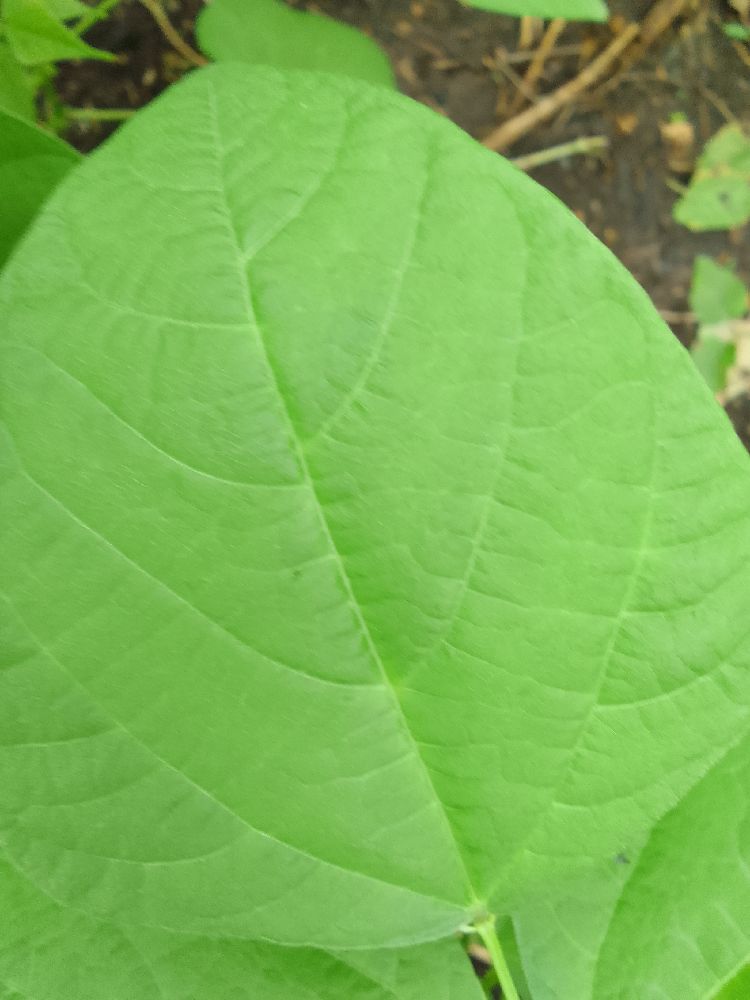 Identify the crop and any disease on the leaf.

common bean, healthy
